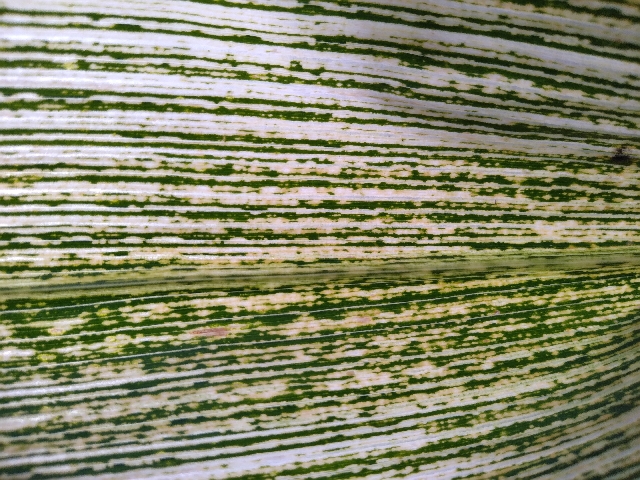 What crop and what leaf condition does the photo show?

maize, maize streak virus
